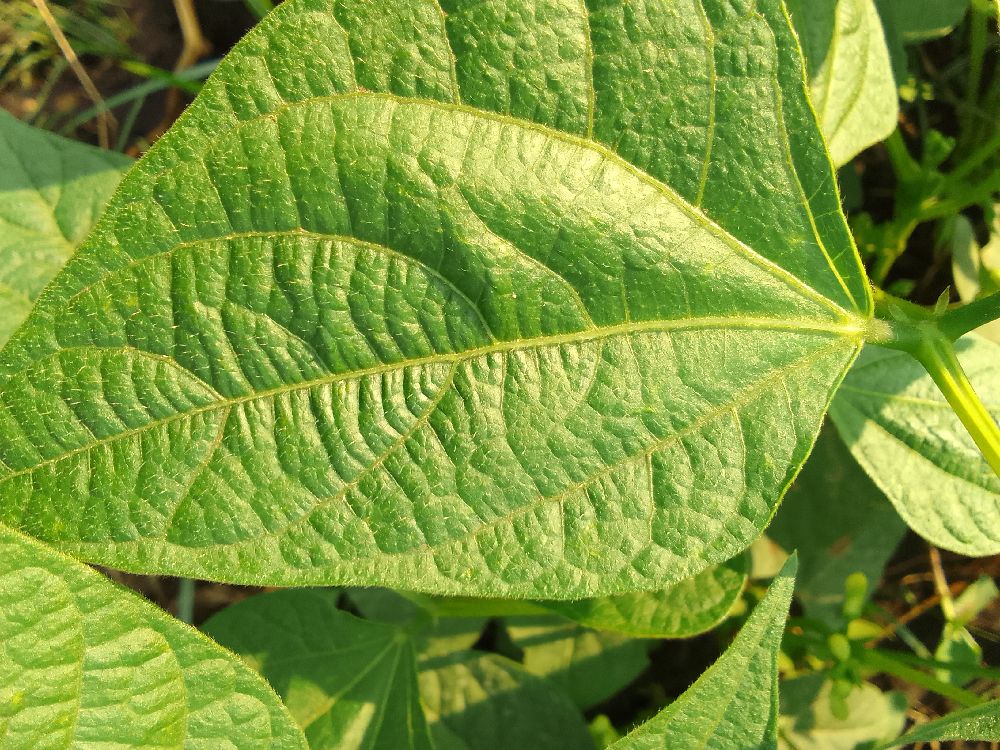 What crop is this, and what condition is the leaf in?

common bean, healthy
